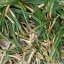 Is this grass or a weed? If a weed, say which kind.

grass
